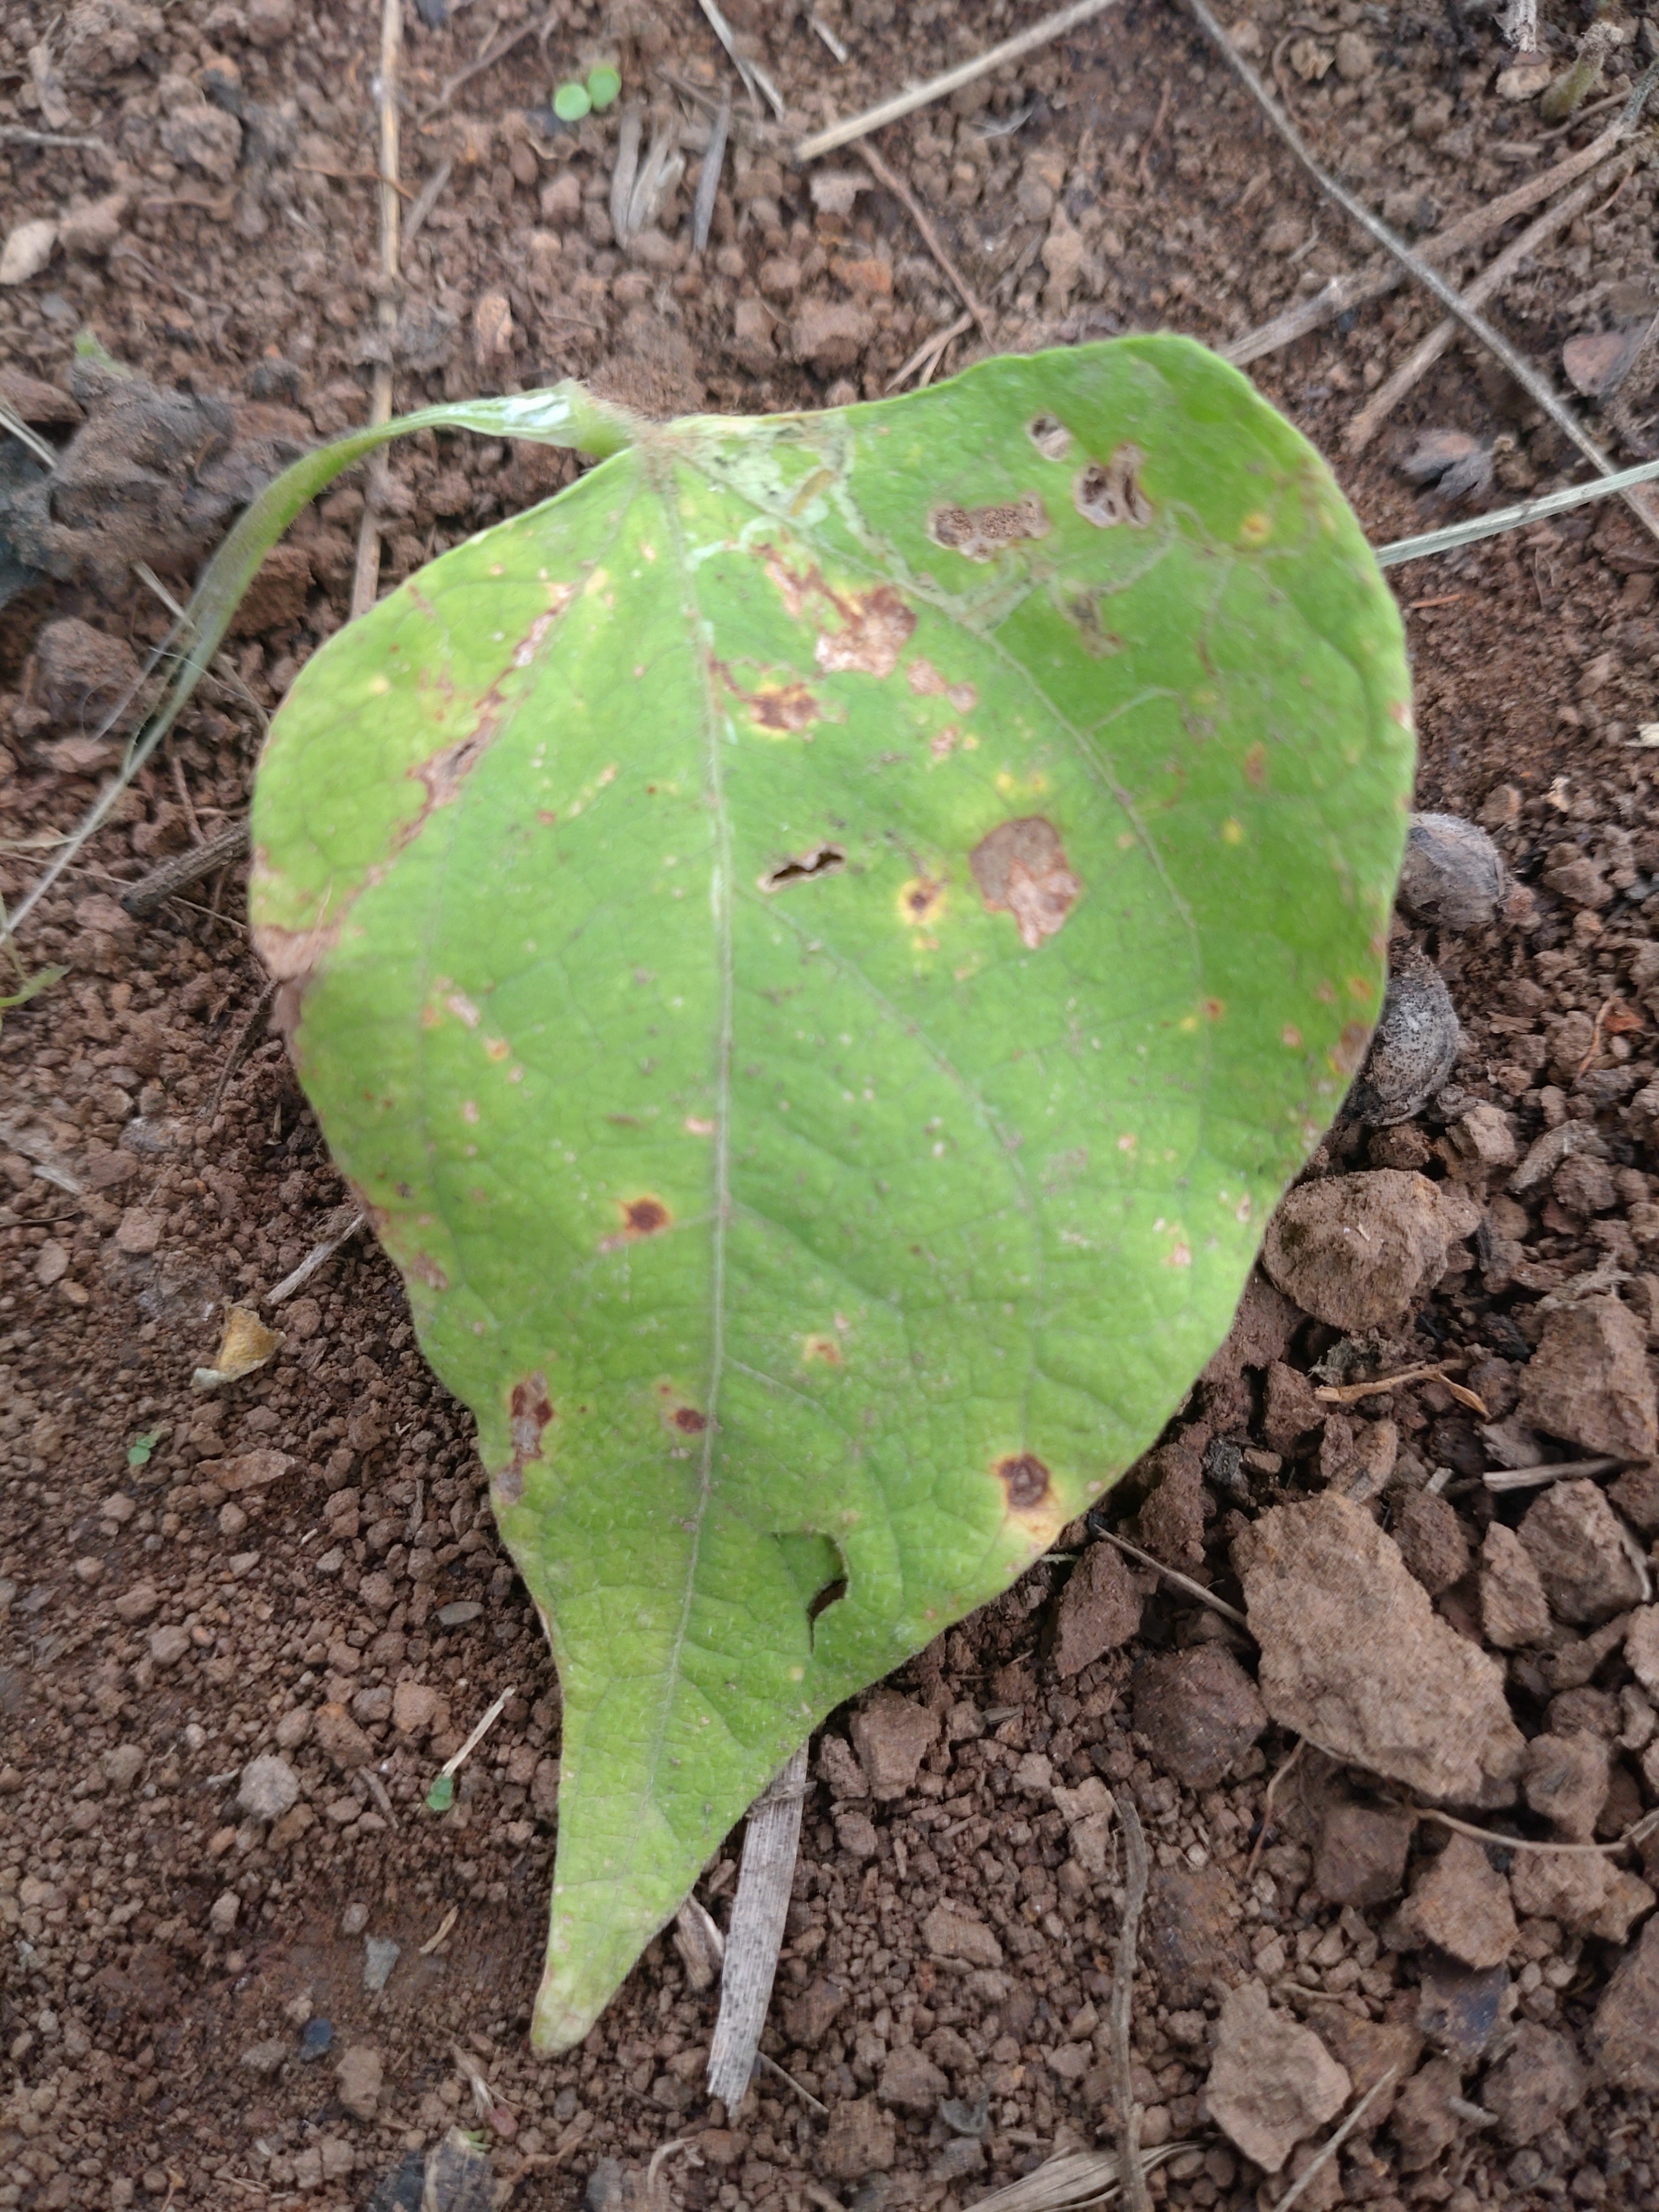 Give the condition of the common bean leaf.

rust
